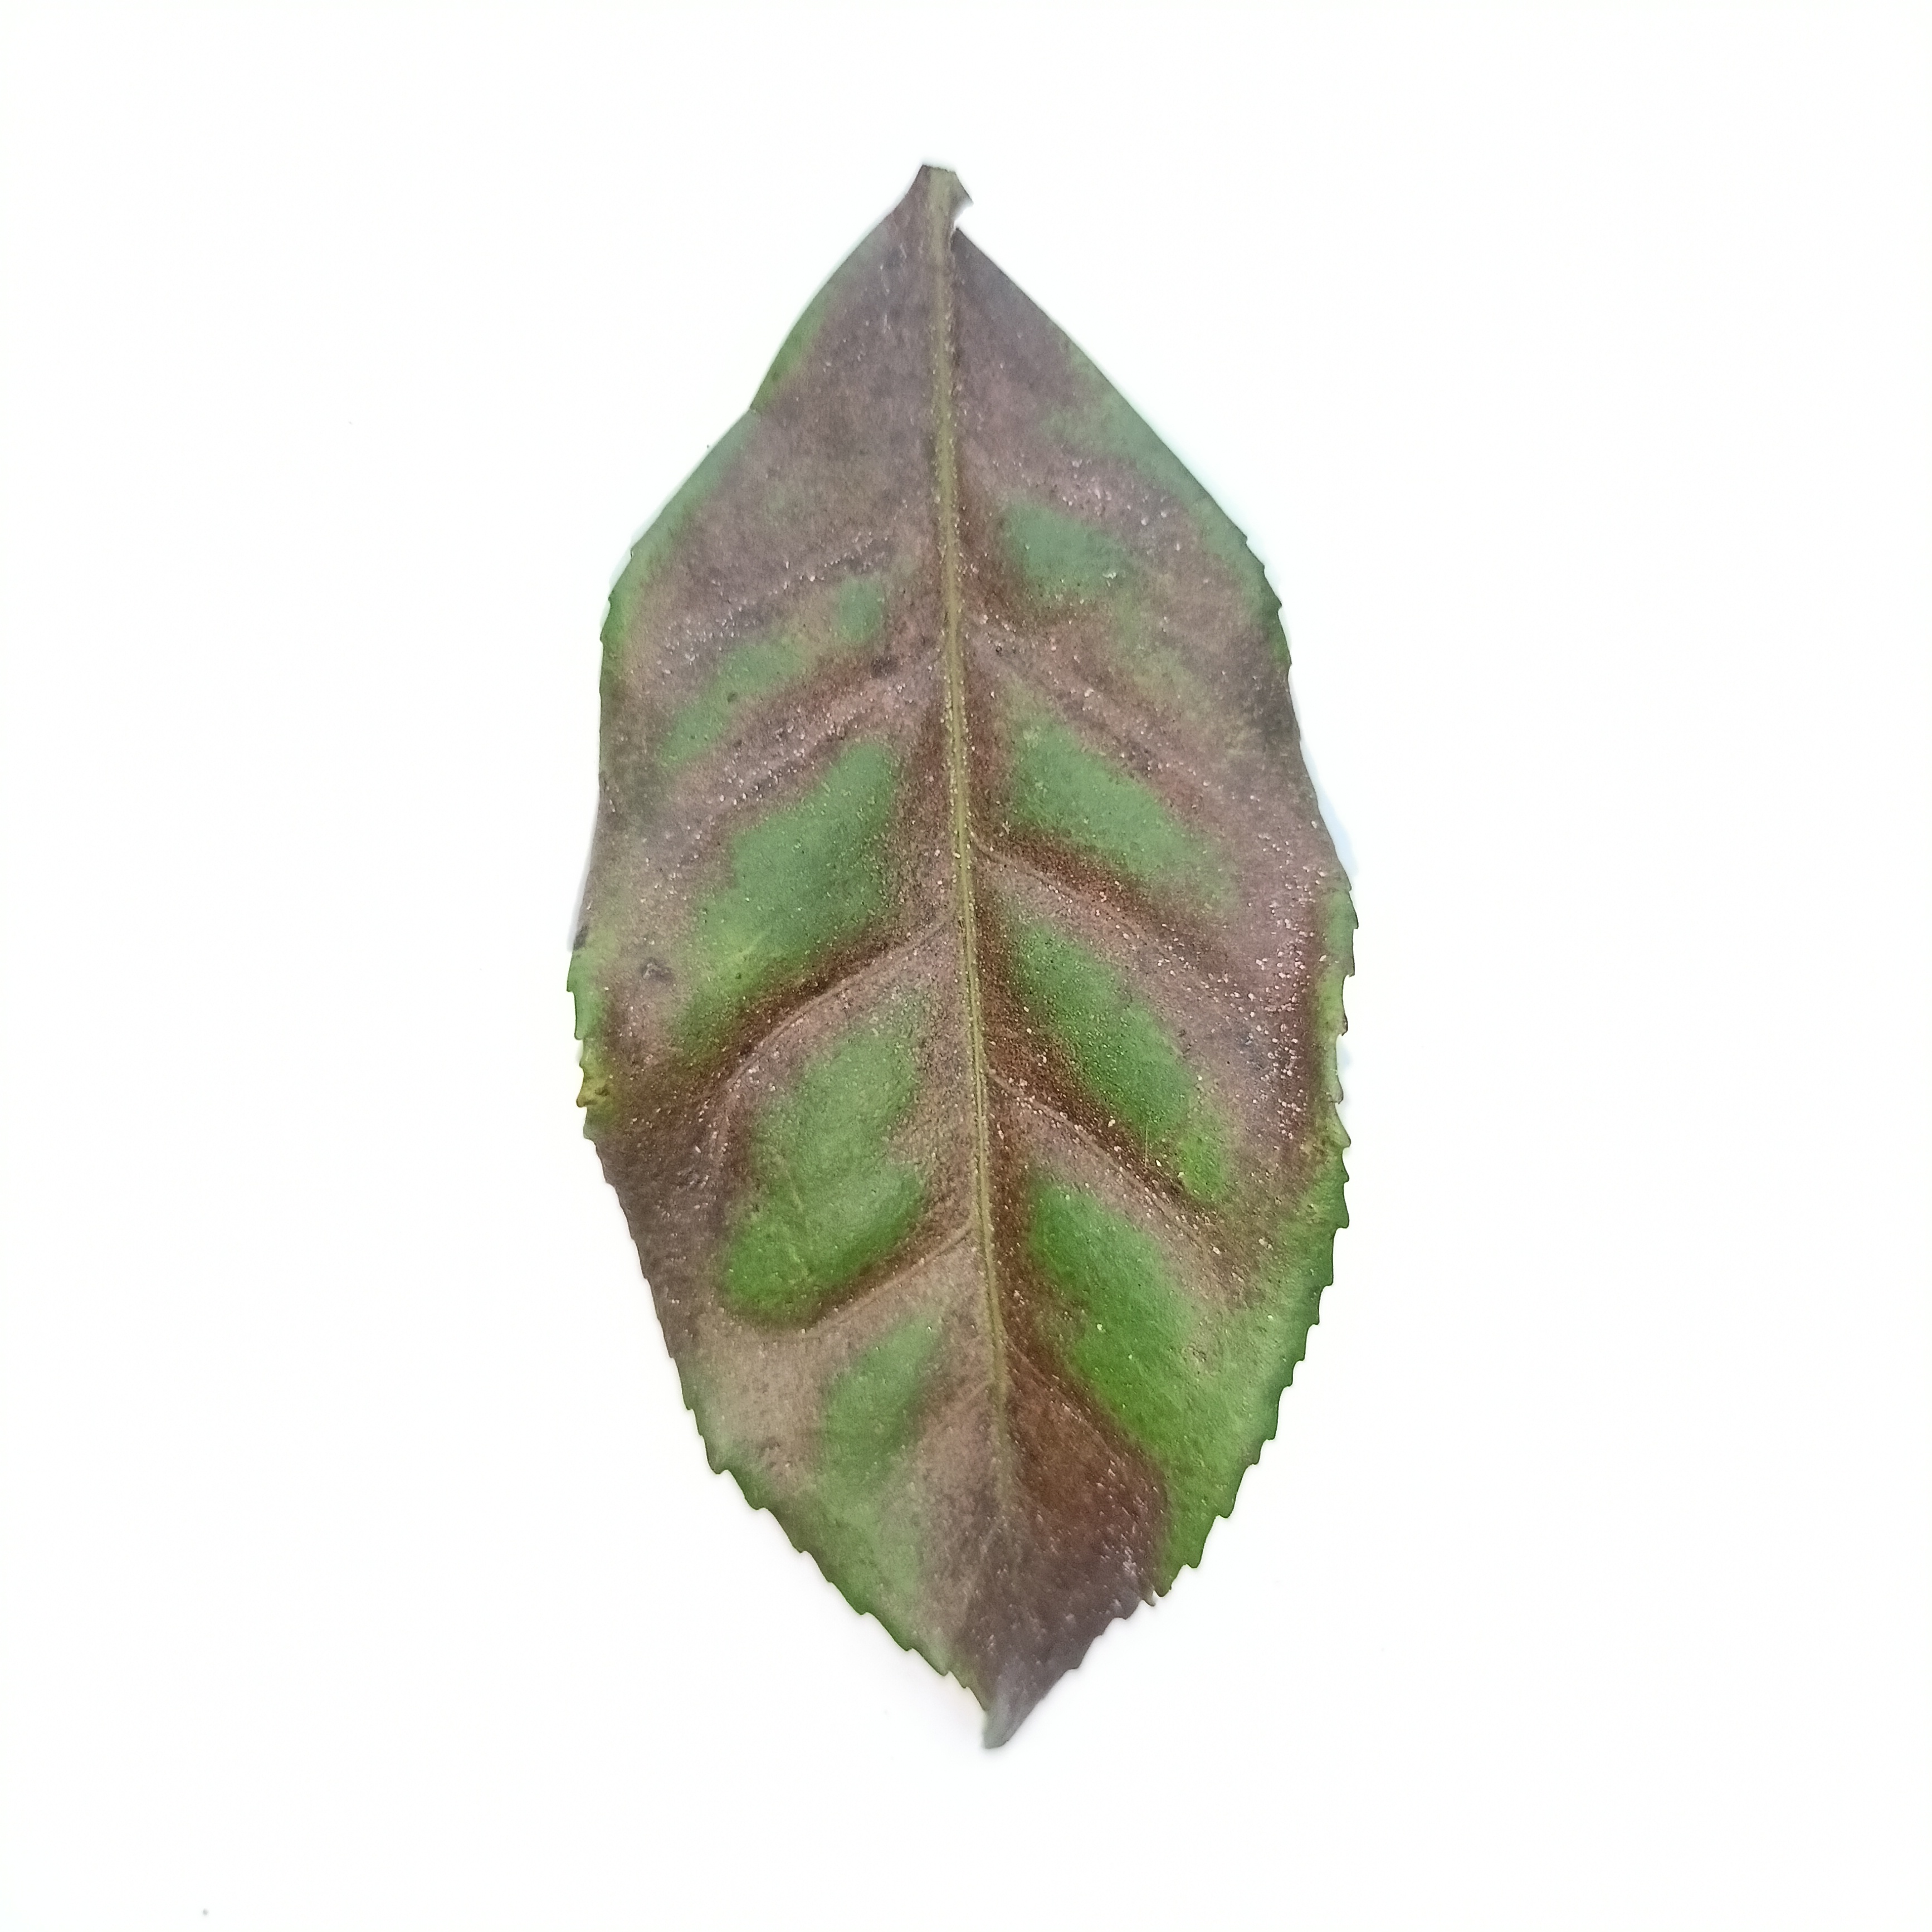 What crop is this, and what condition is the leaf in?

tea, red rust
